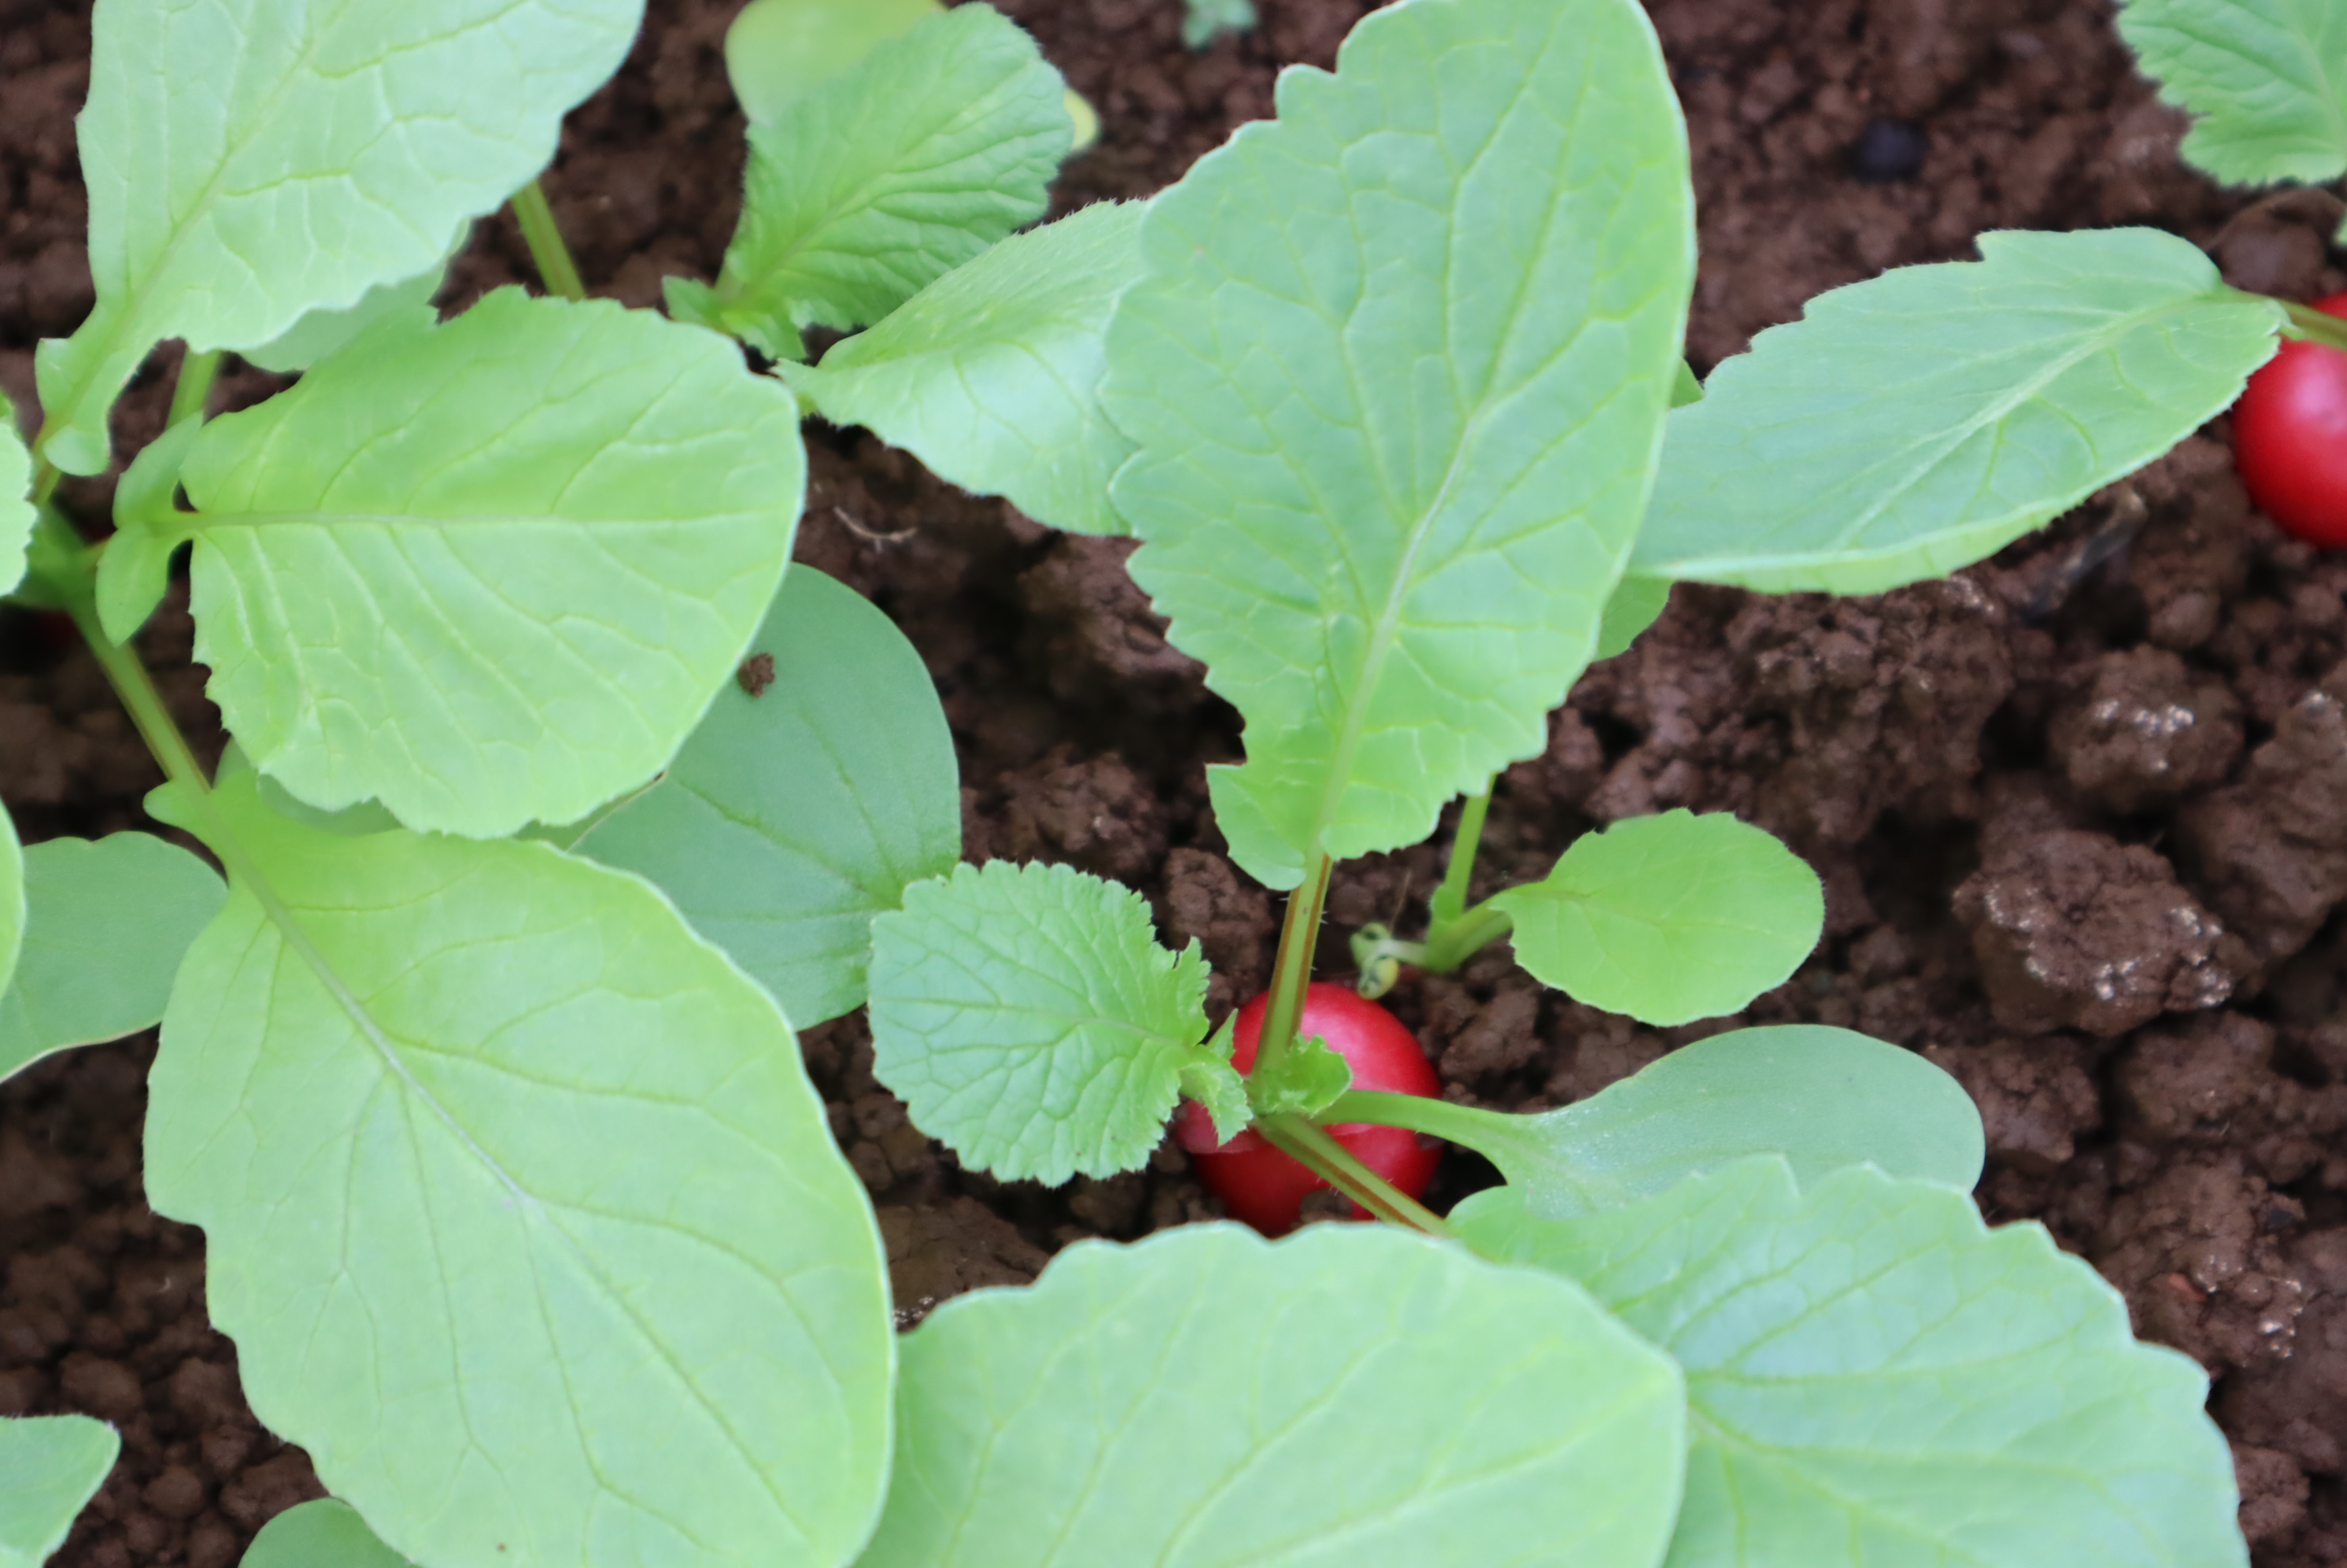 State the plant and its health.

radish, healthy
